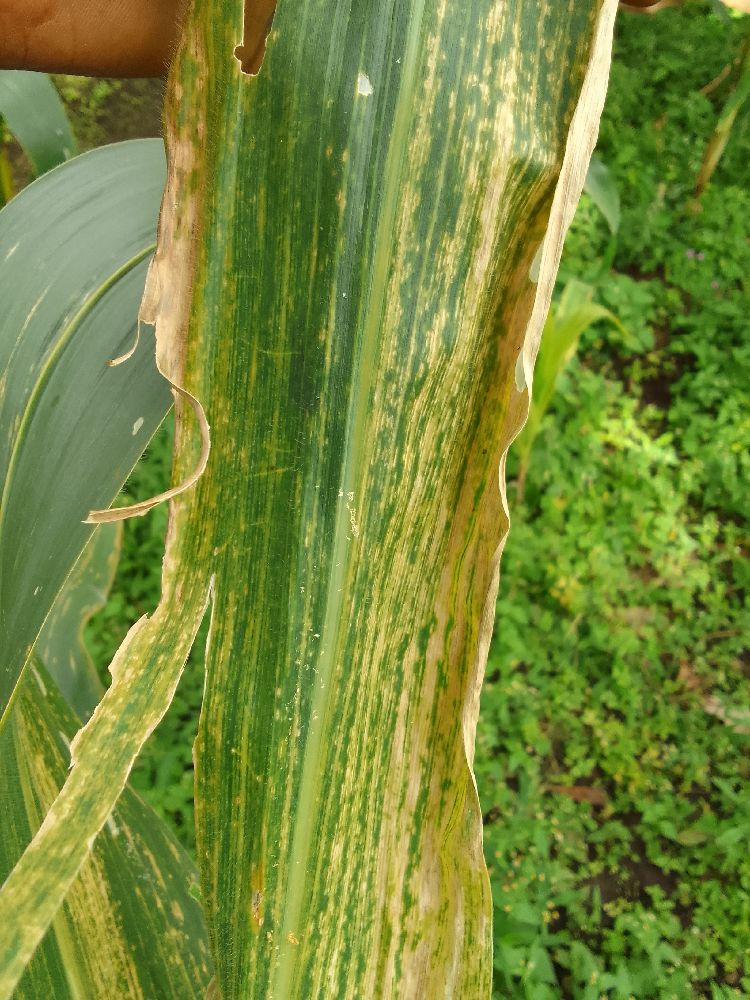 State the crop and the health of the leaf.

maize, maize lethal necrosis
